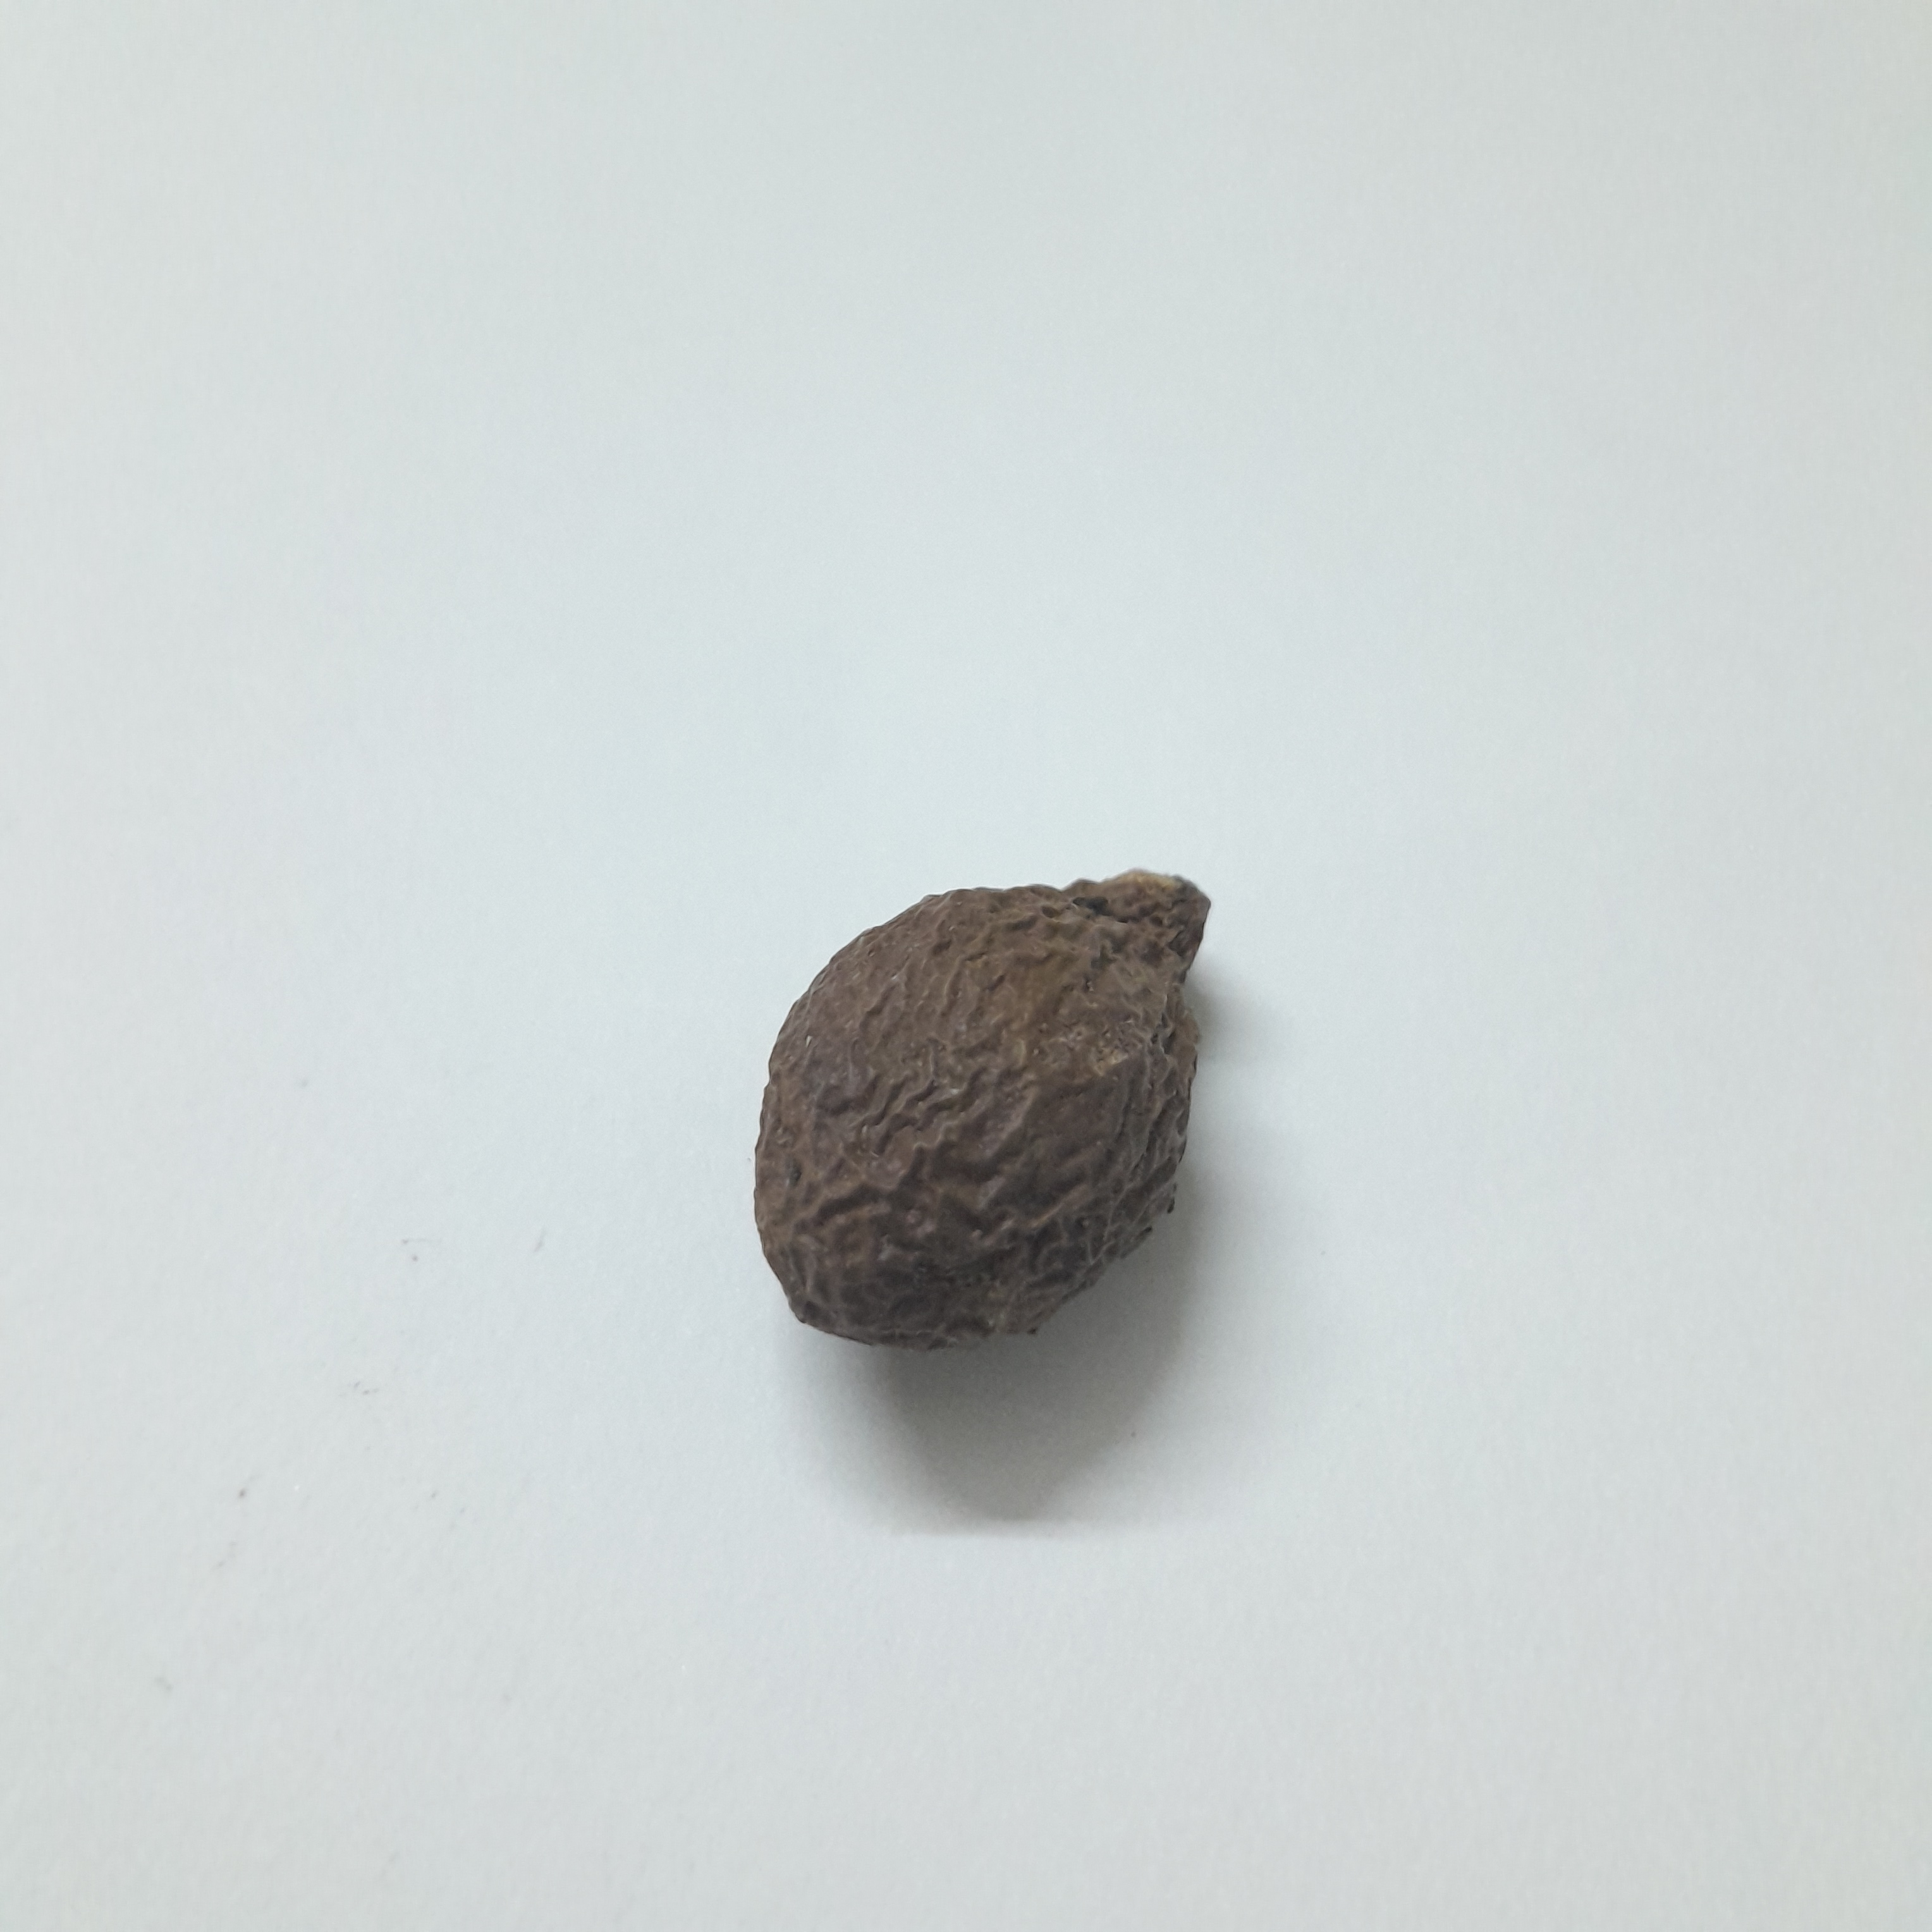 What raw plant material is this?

niranjanphal
